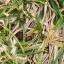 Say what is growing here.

grass
